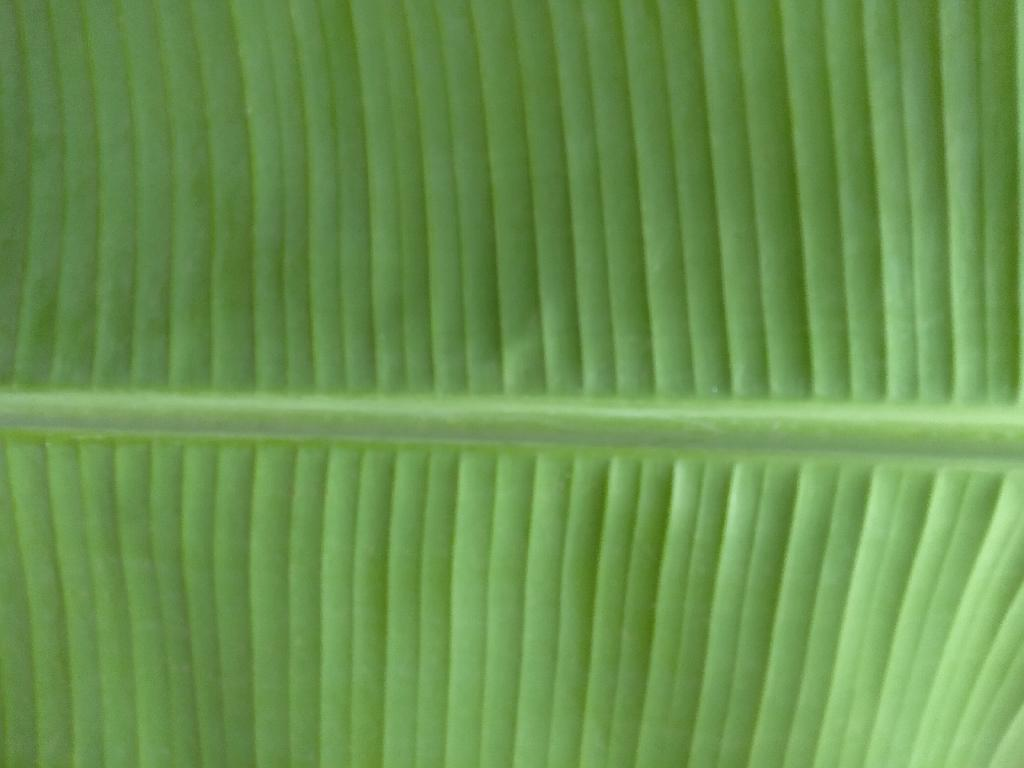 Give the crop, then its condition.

banana, healthy
